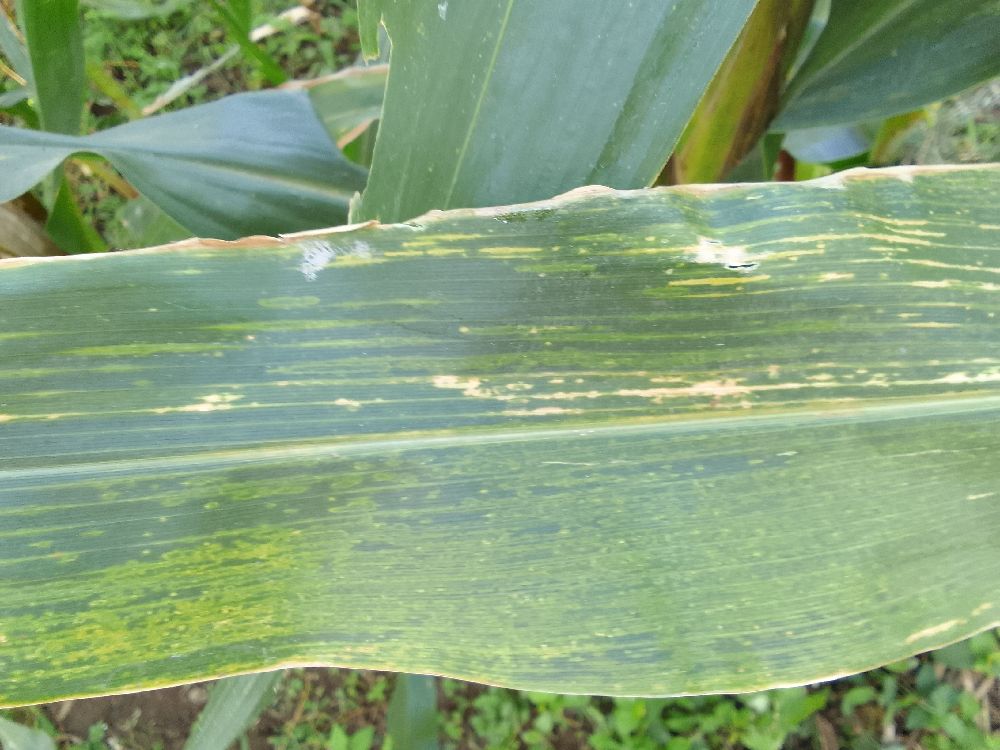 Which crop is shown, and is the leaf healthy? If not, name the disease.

maize, maize lethal necrosis
